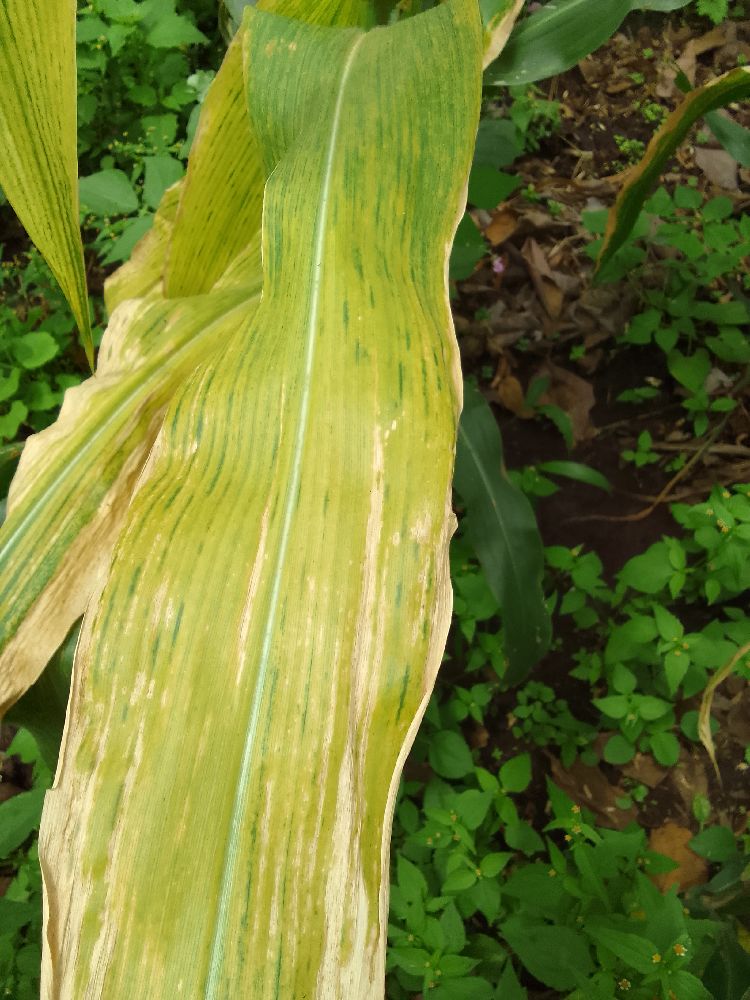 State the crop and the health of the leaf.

maize, maize lethal necrosis
